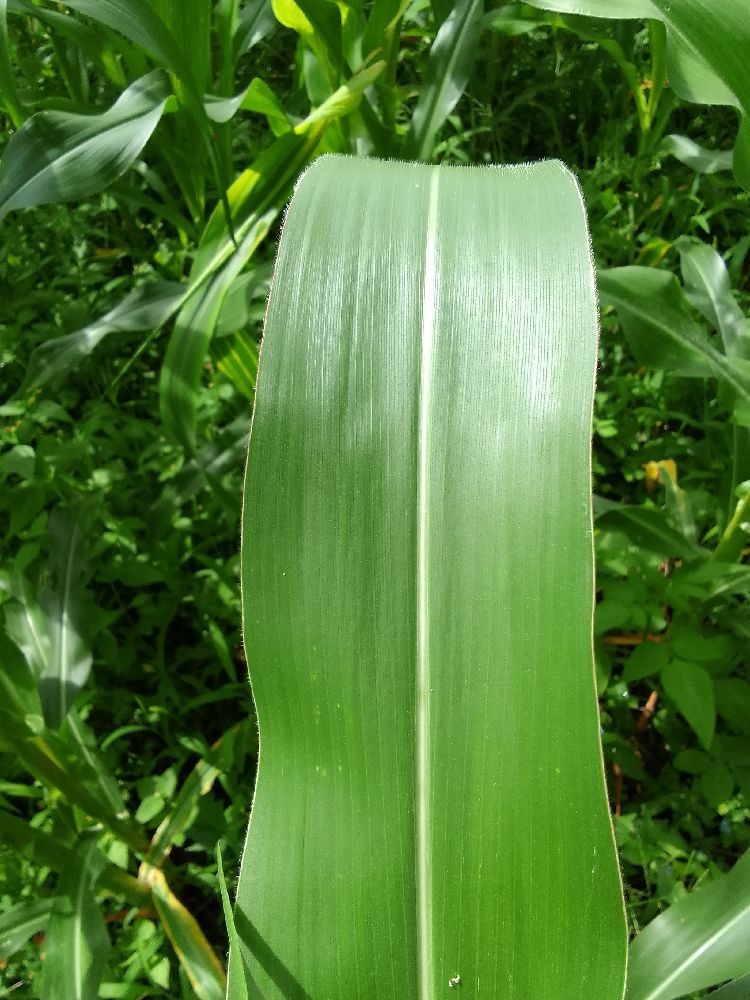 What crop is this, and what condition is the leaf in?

maize, healthy
